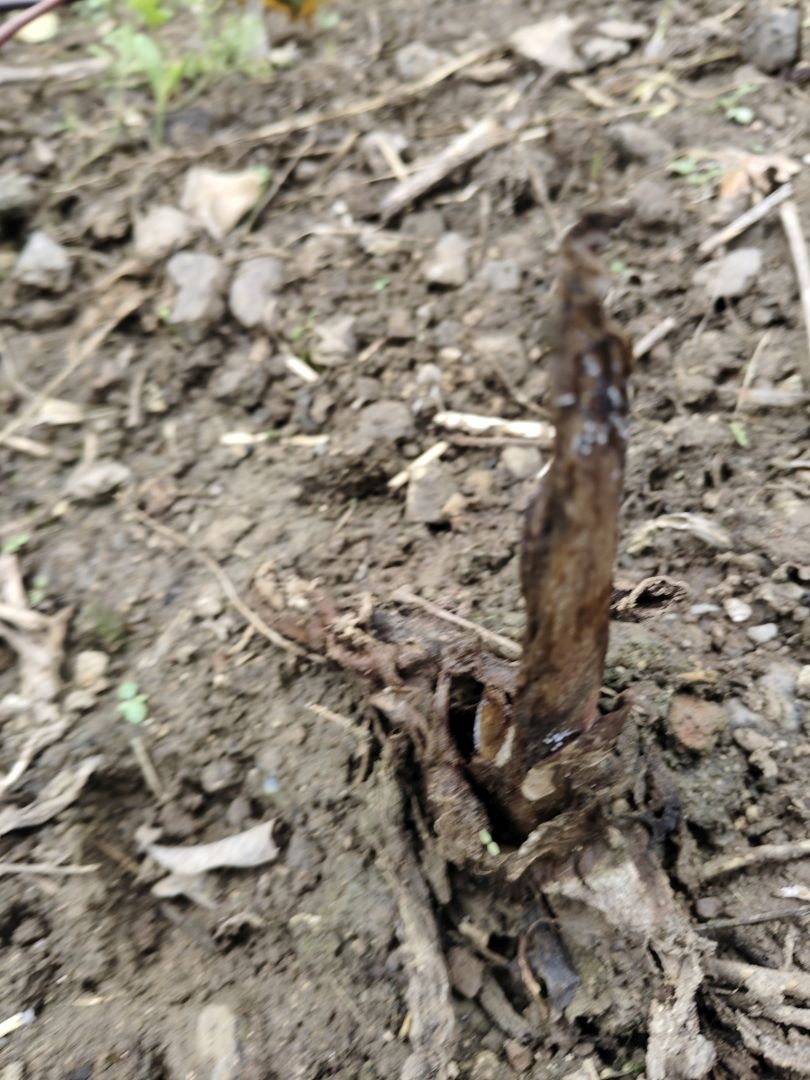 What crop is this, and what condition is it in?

taro, root rot
